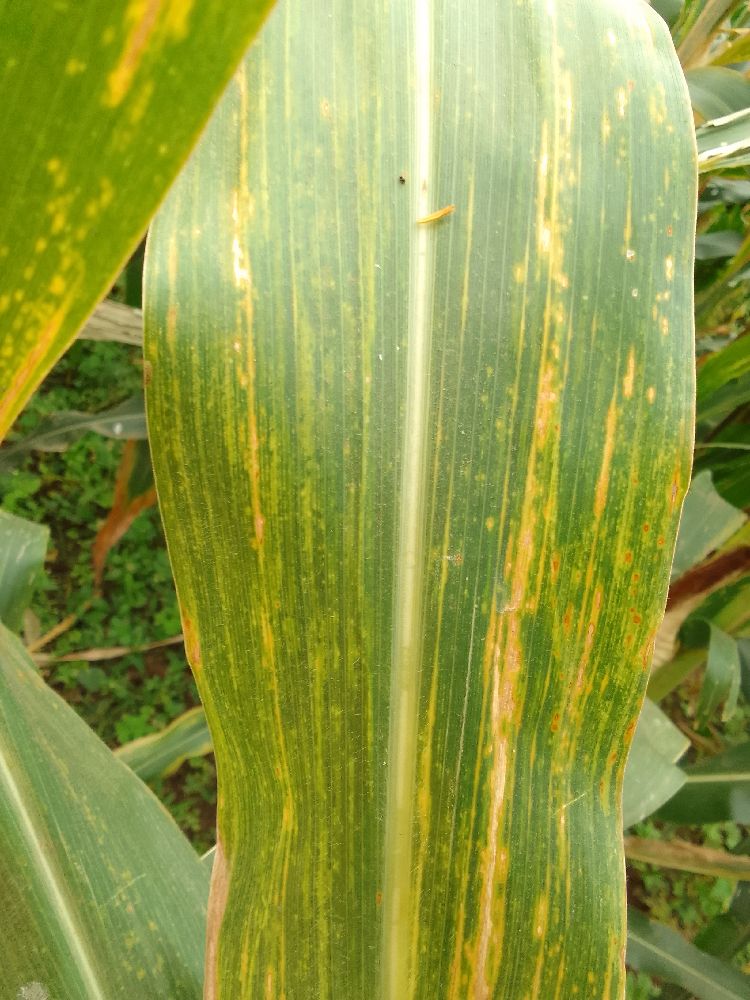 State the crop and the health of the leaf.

maize, maize lethal necrosis
